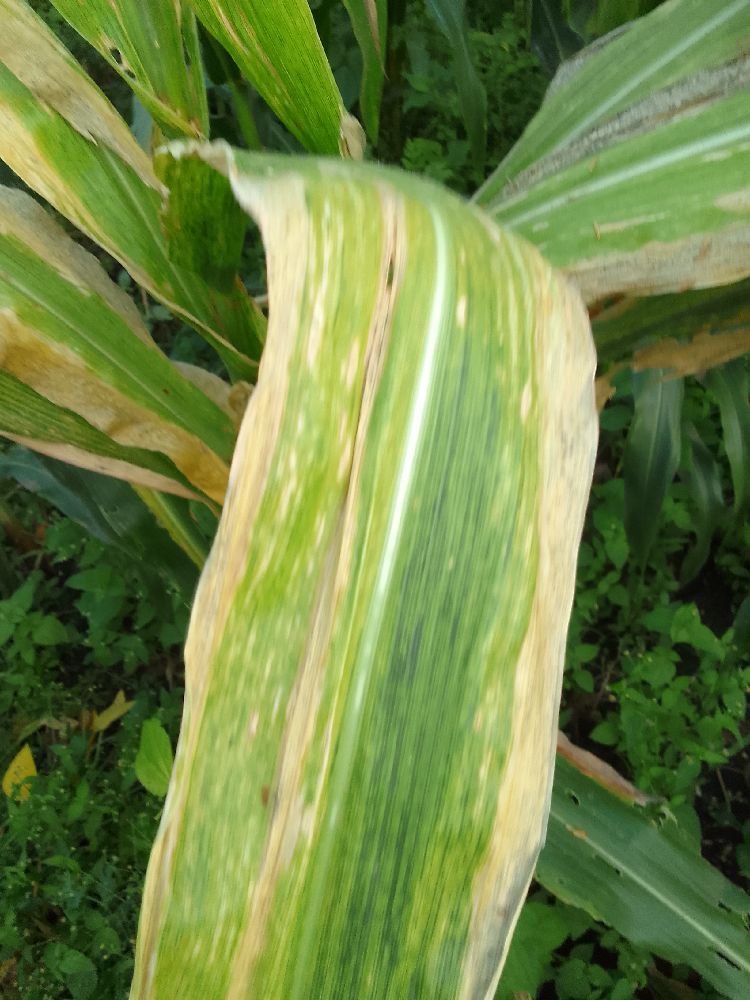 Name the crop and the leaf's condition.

maize, maize lethal necrosis
